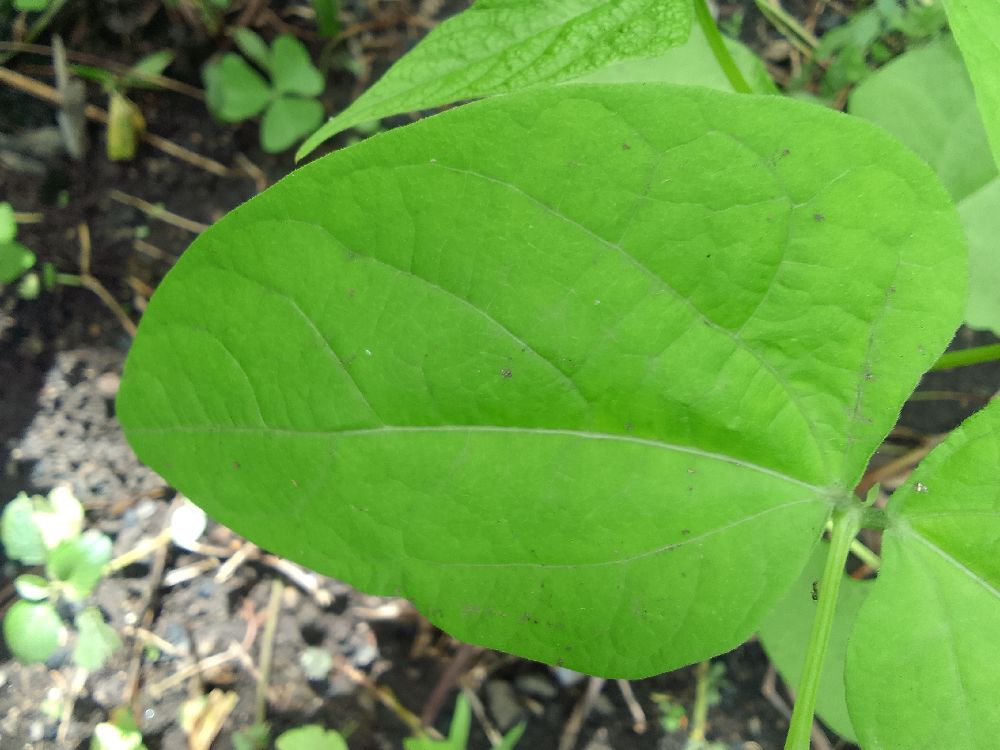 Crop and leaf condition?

common bean, healthy
